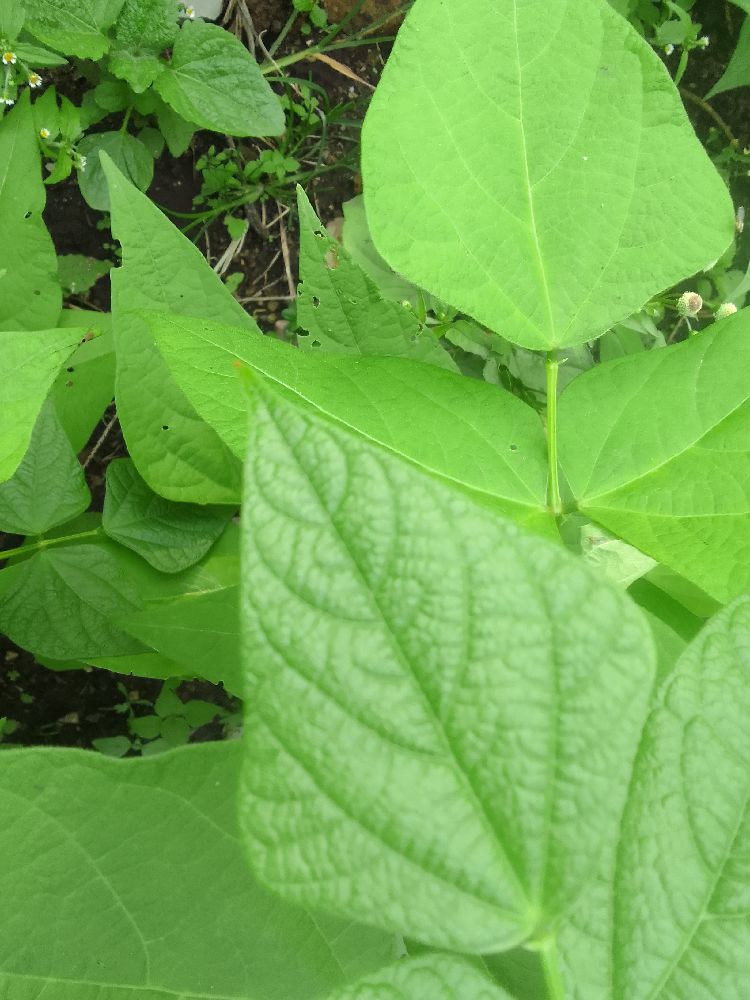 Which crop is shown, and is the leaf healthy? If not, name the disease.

common bean, healthy
